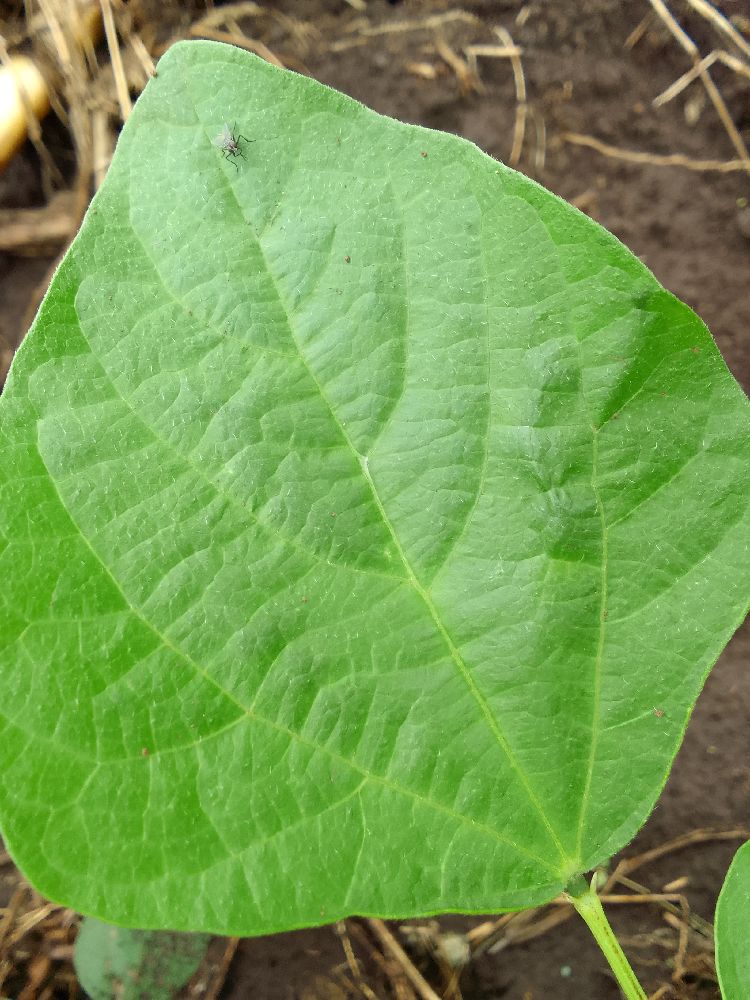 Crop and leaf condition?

common bean, healthy
